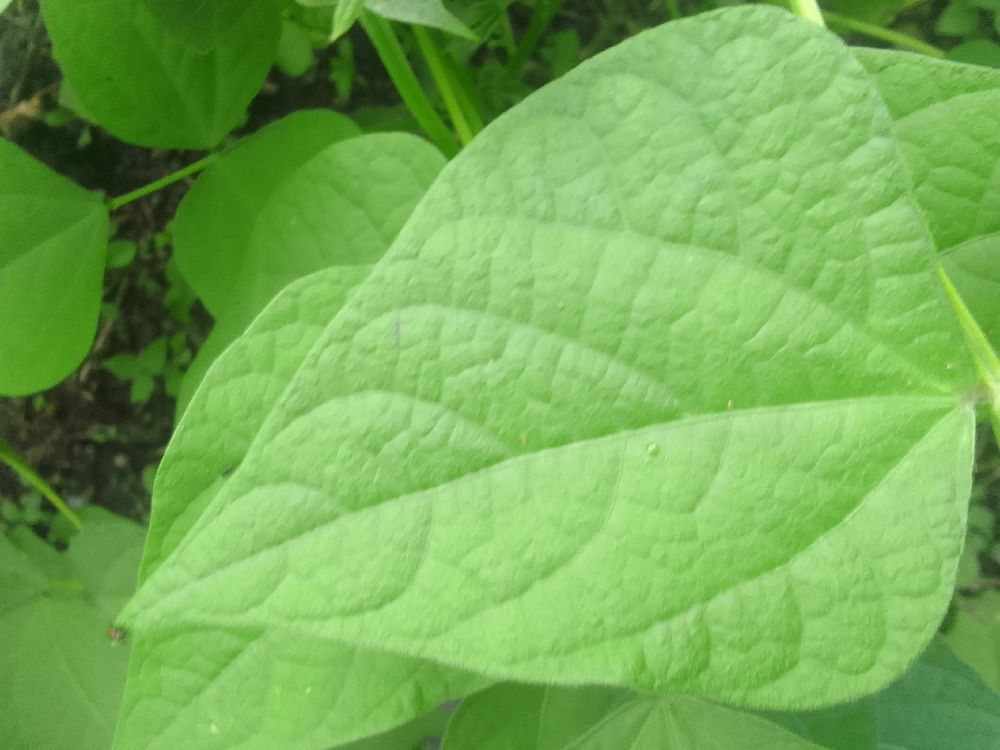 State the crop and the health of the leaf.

common bean, healthy
